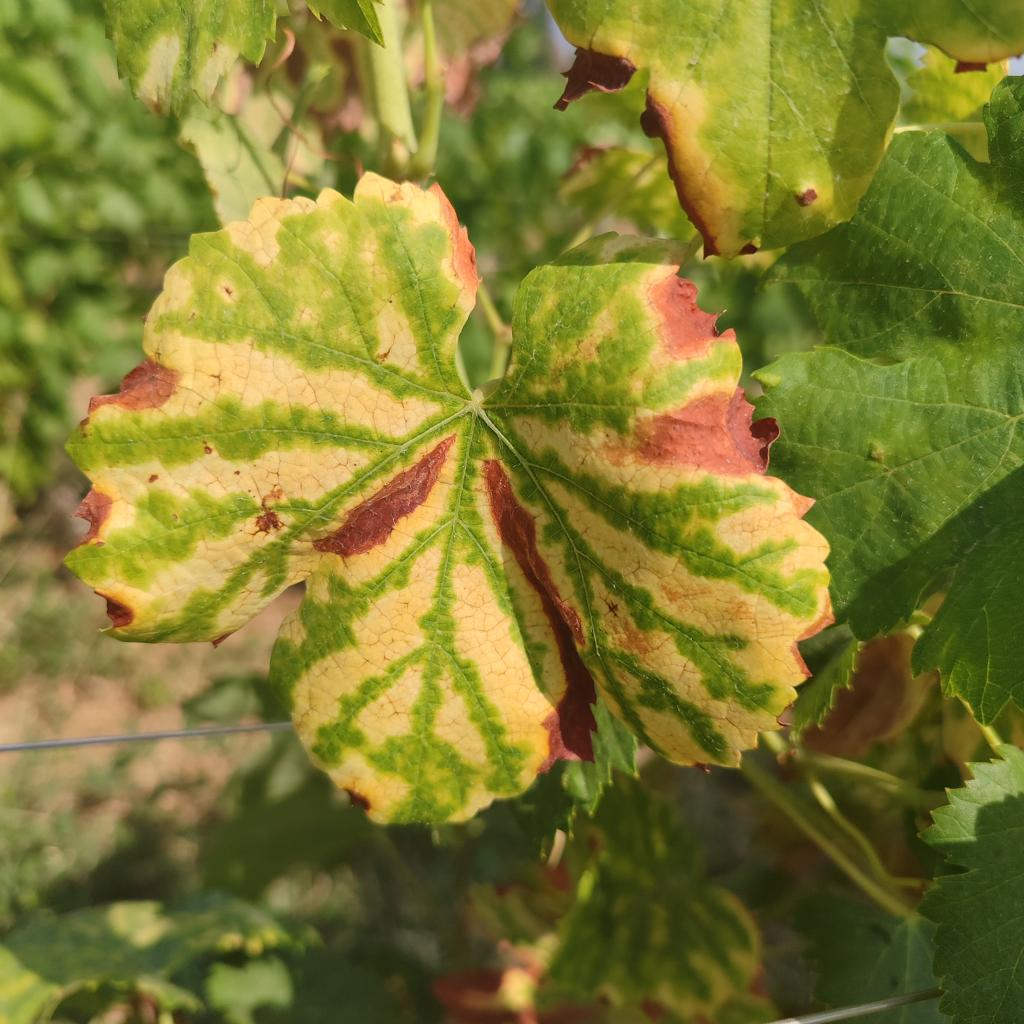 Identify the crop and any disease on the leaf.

grapevine, esca complex
